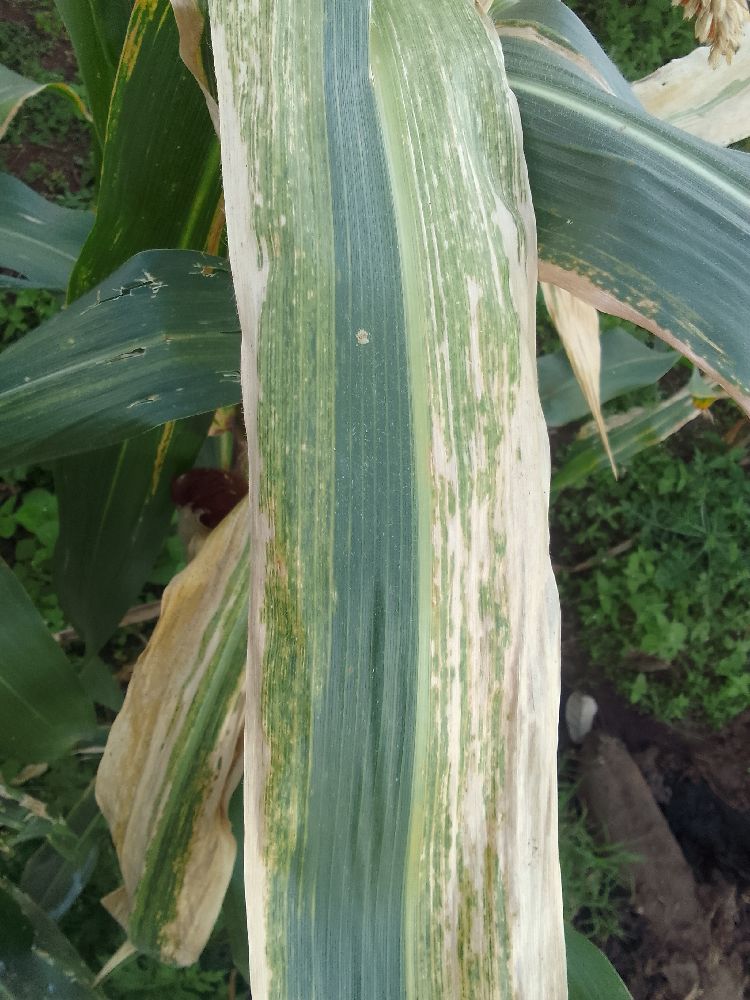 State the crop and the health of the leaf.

maize, maize lethal necrosis
